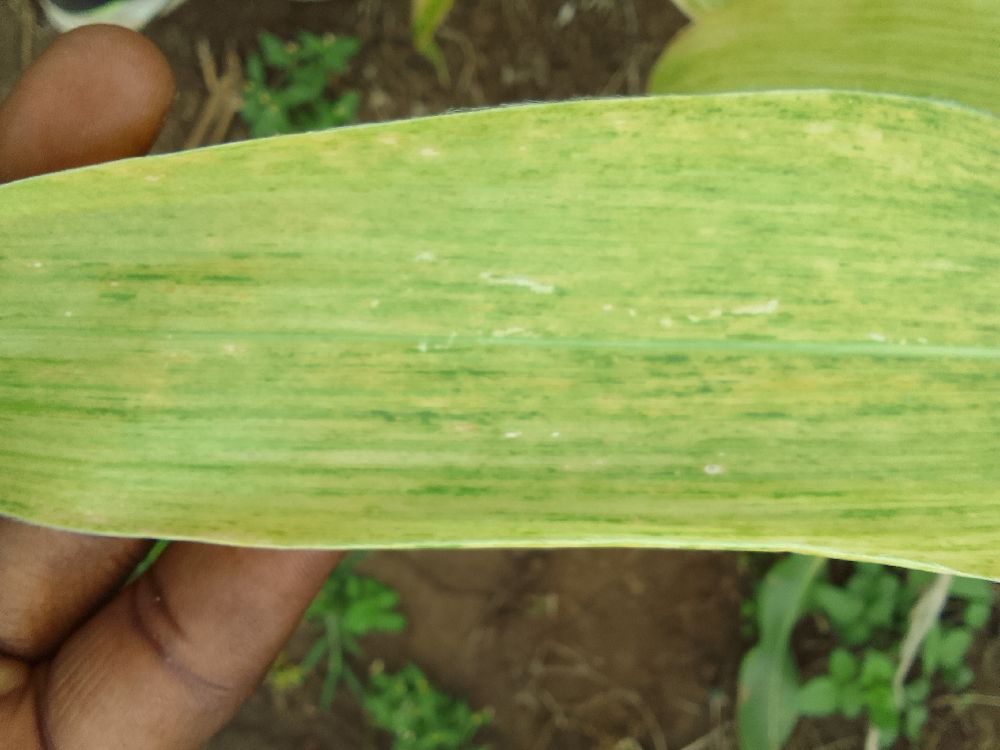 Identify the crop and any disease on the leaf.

maize, maize lethal necrosis
